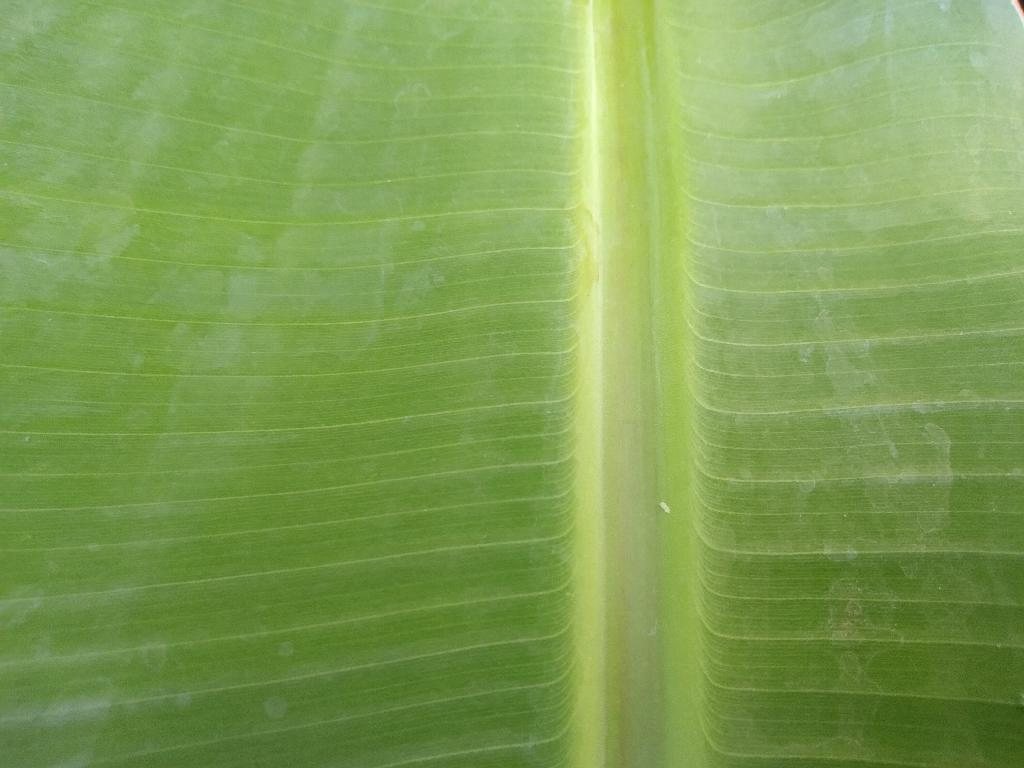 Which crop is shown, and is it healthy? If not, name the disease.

banana, healthy
